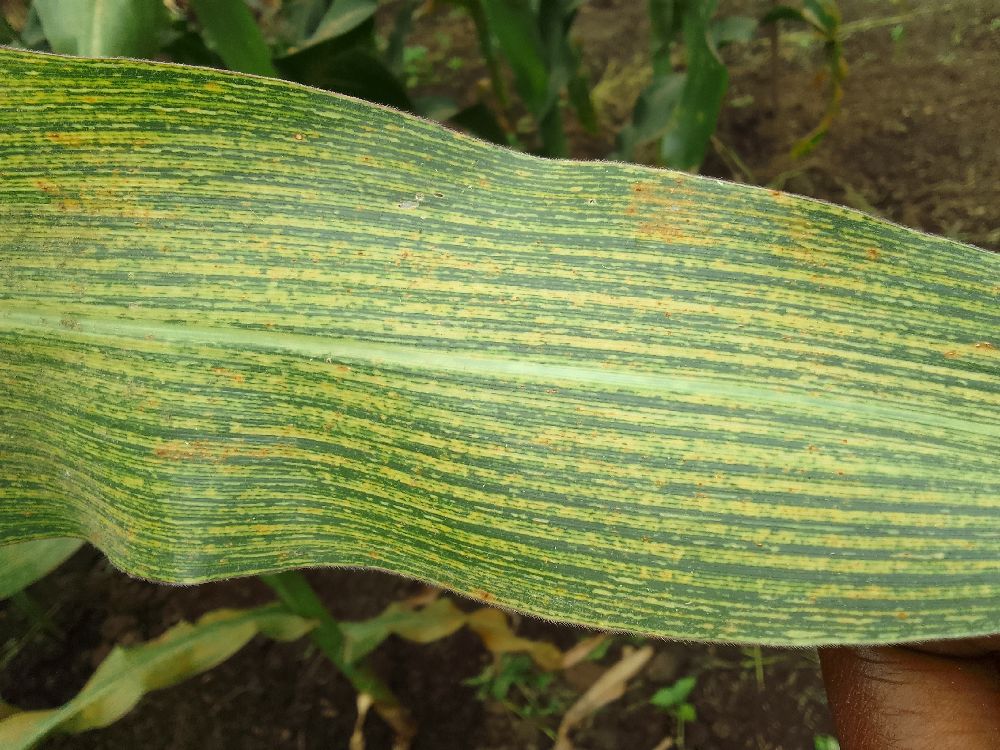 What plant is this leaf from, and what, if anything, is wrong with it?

maize, maize streak virus
